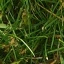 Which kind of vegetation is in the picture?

grass
